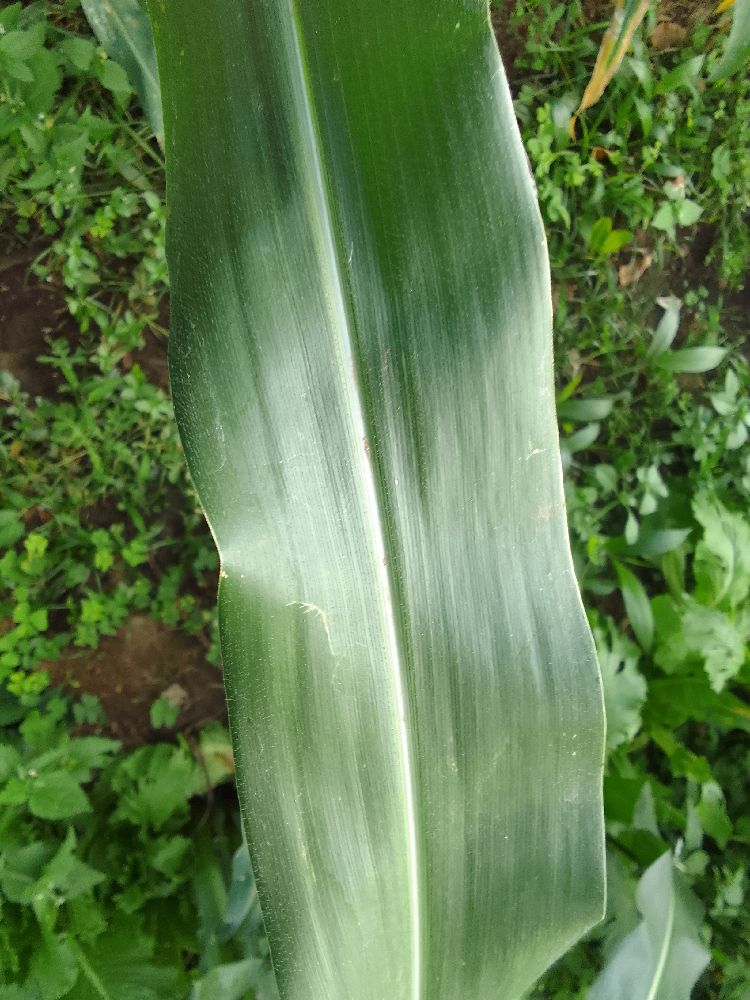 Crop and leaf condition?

maize, healthy
